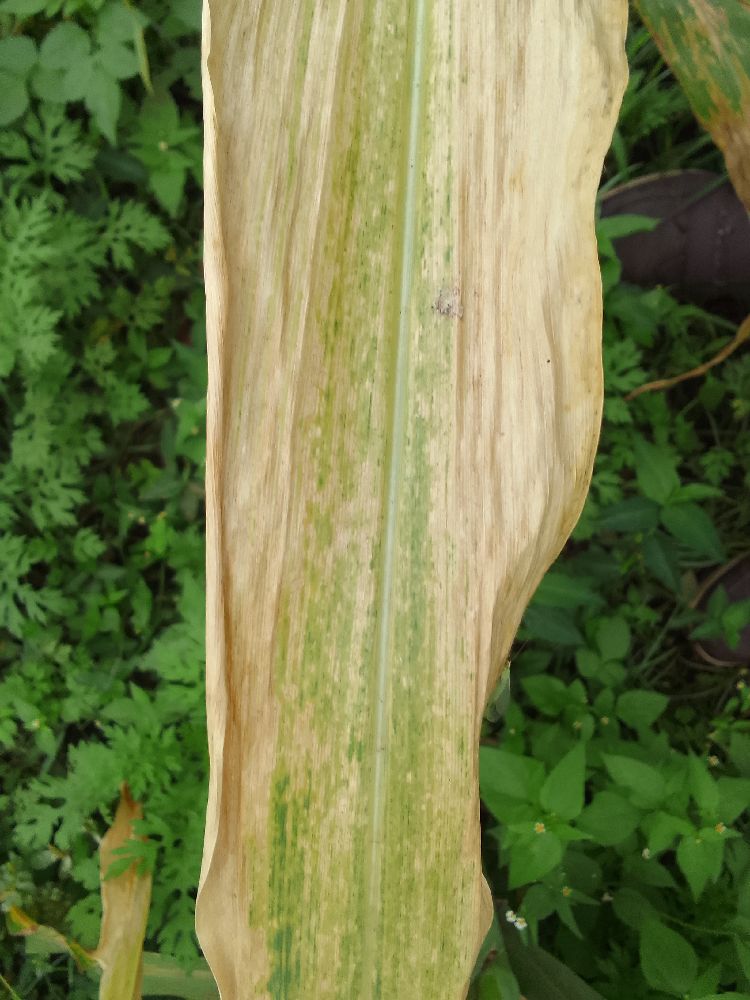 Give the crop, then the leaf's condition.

maize, maize lethal necrosis
